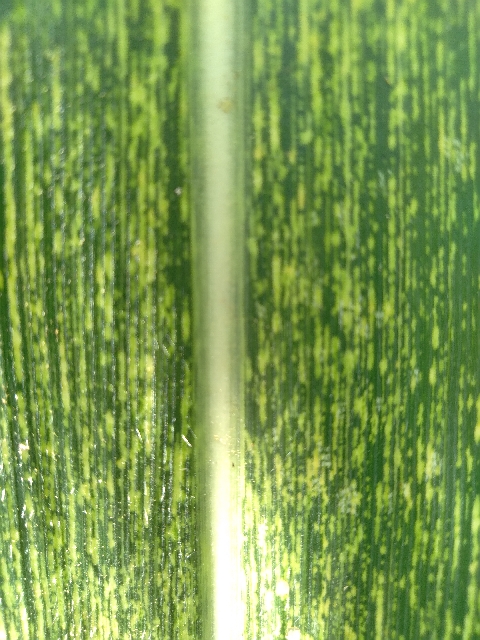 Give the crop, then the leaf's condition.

maize, maize streak virus
